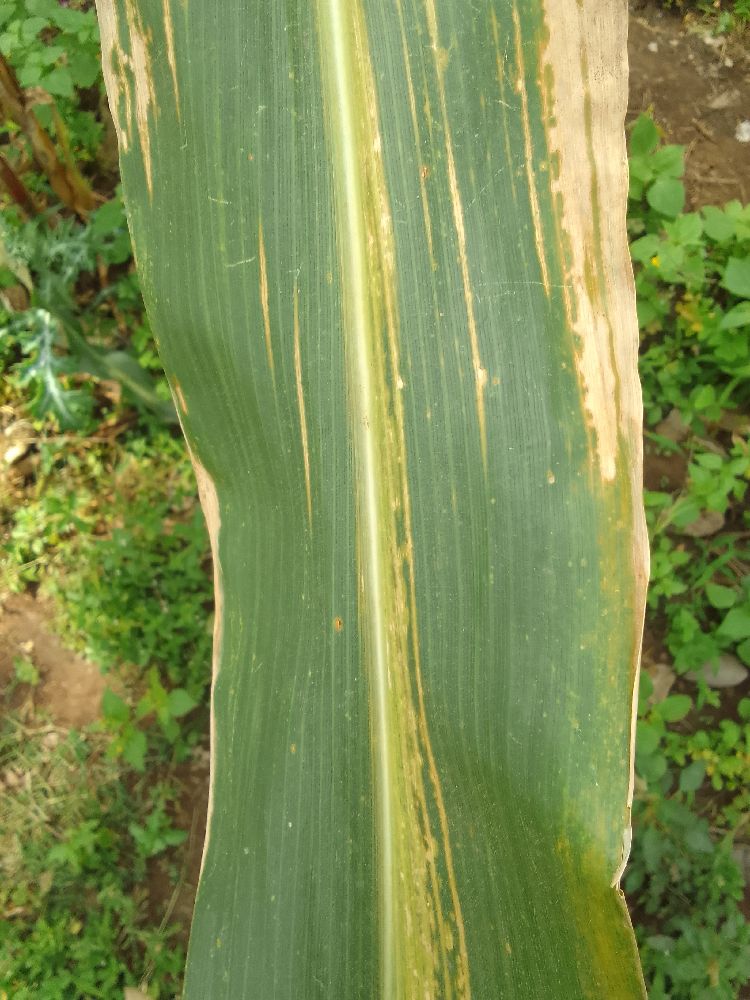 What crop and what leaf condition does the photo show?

maize, maize lethal necrosis
